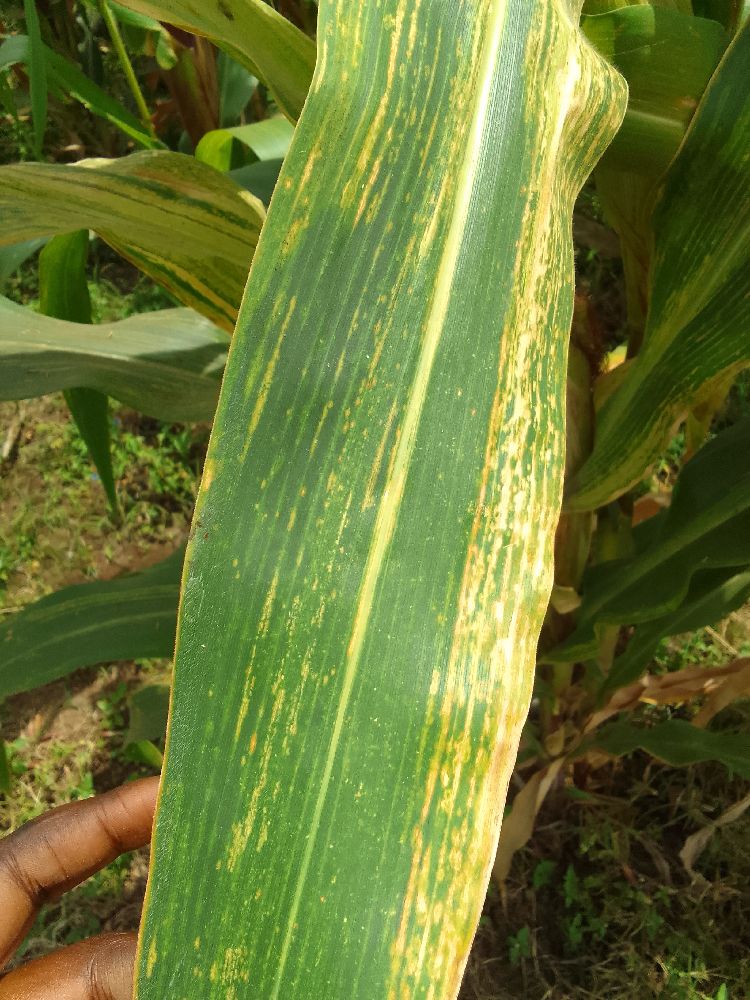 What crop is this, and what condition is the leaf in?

maize, maize lethal necrosis
